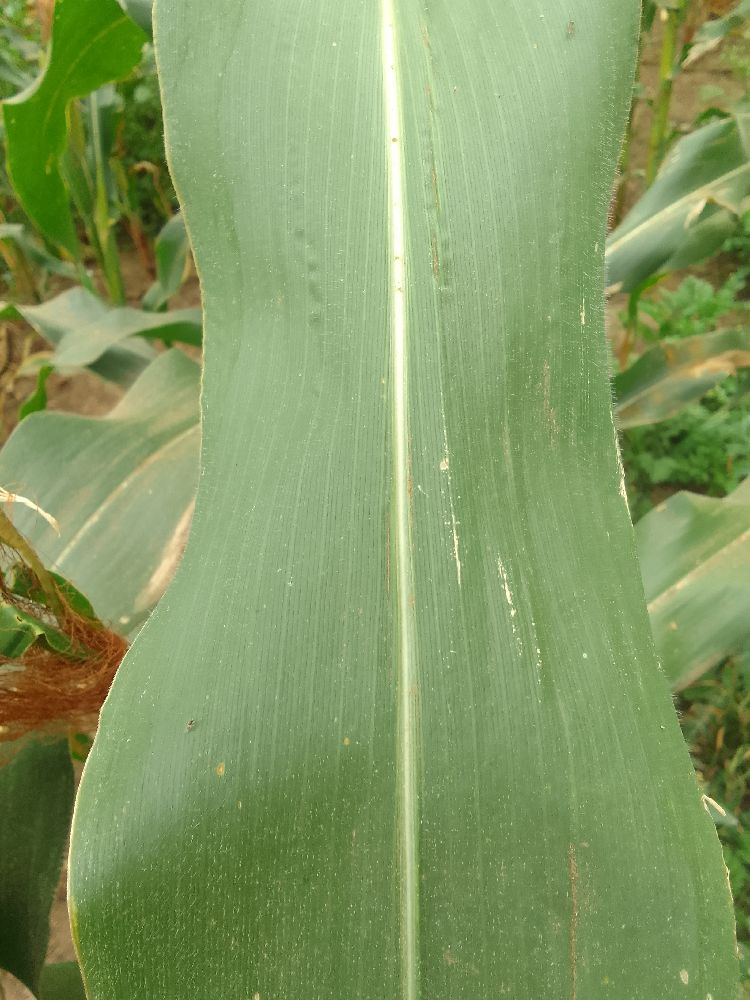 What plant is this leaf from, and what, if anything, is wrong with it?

maize, healthy
